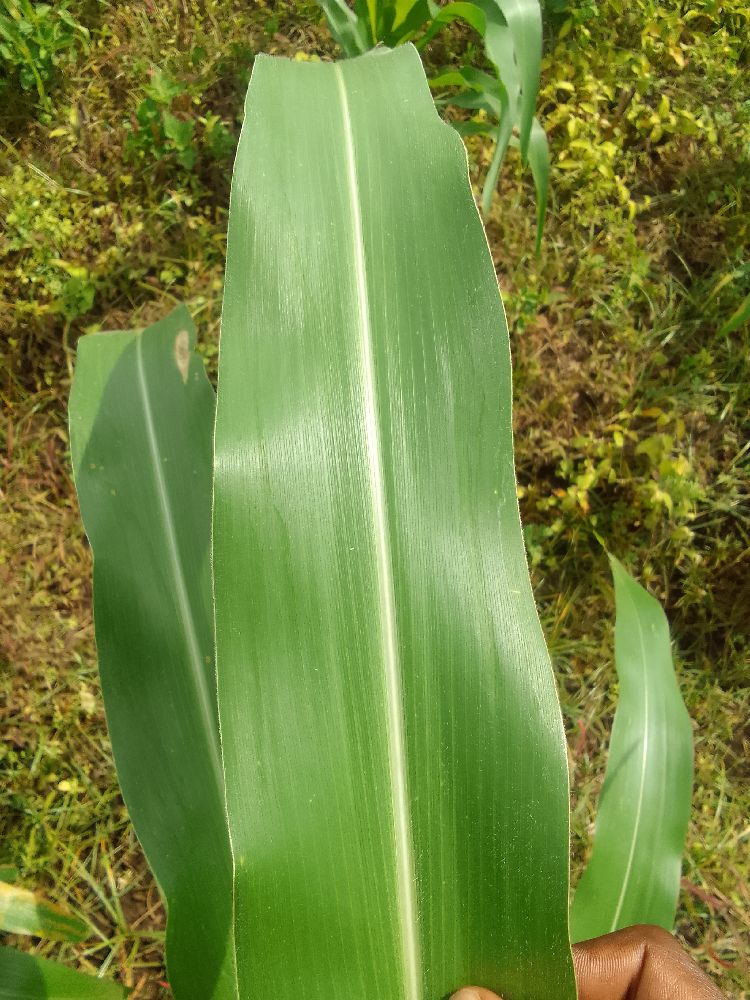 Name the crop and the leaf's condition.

maize, healthy
